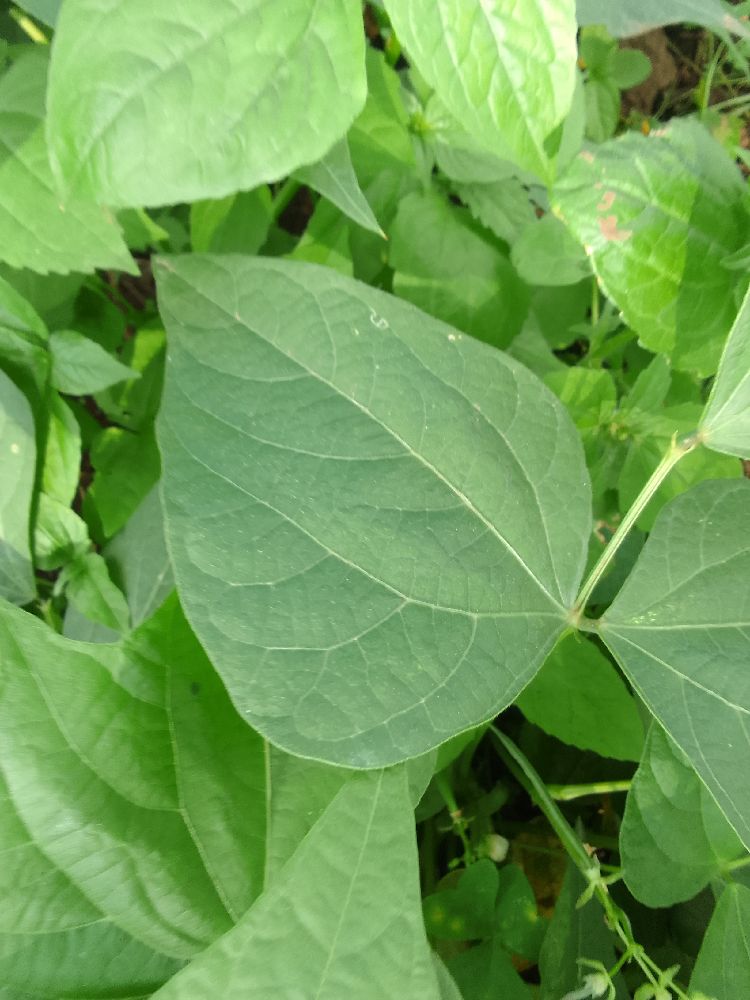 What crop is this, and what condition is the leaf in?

common bean, healthy
